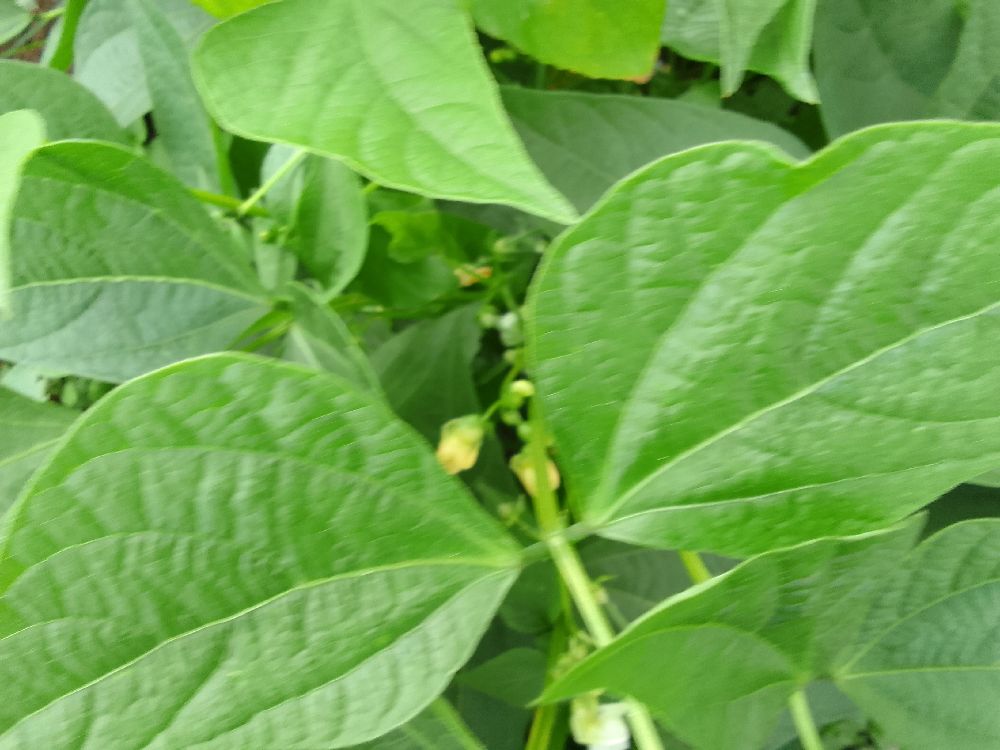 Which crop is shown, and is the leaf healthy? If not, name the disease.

common bean, healthy
